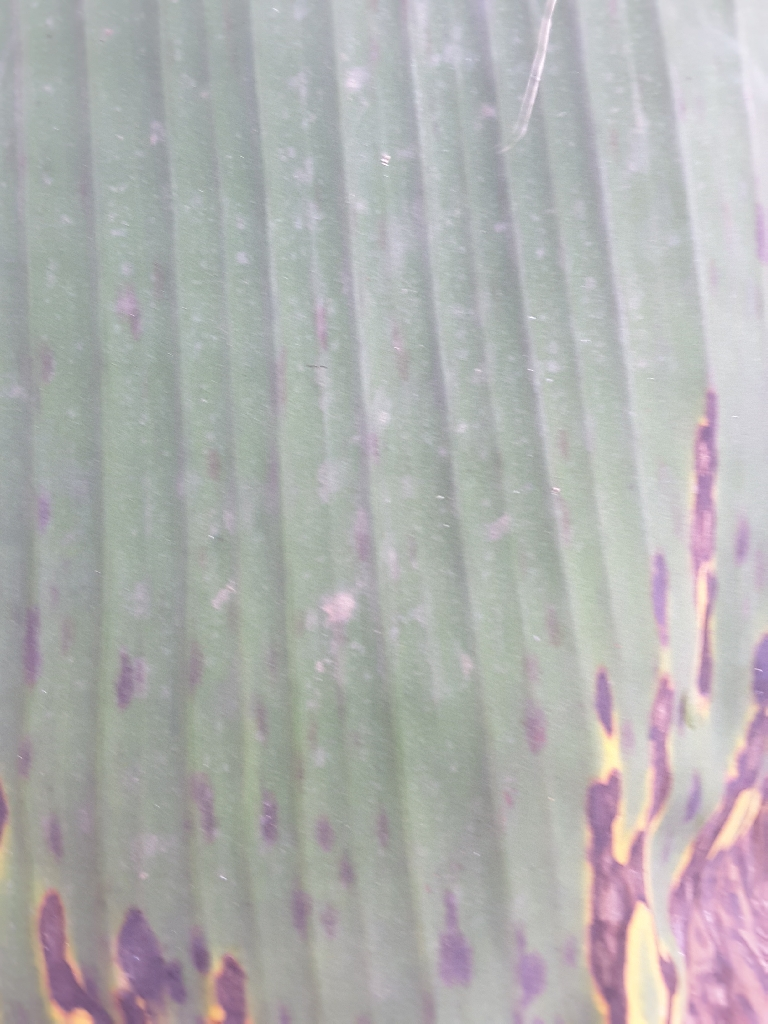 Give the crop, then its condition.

banana, black sigatoka
